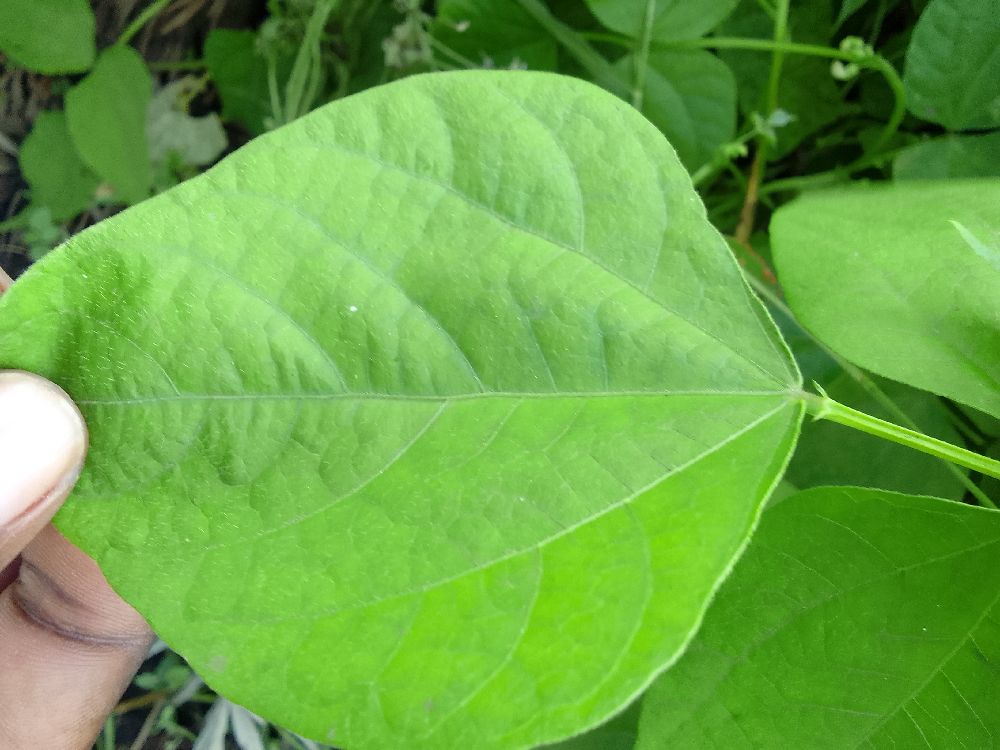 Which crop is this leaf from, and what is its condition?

common bean, healthy
